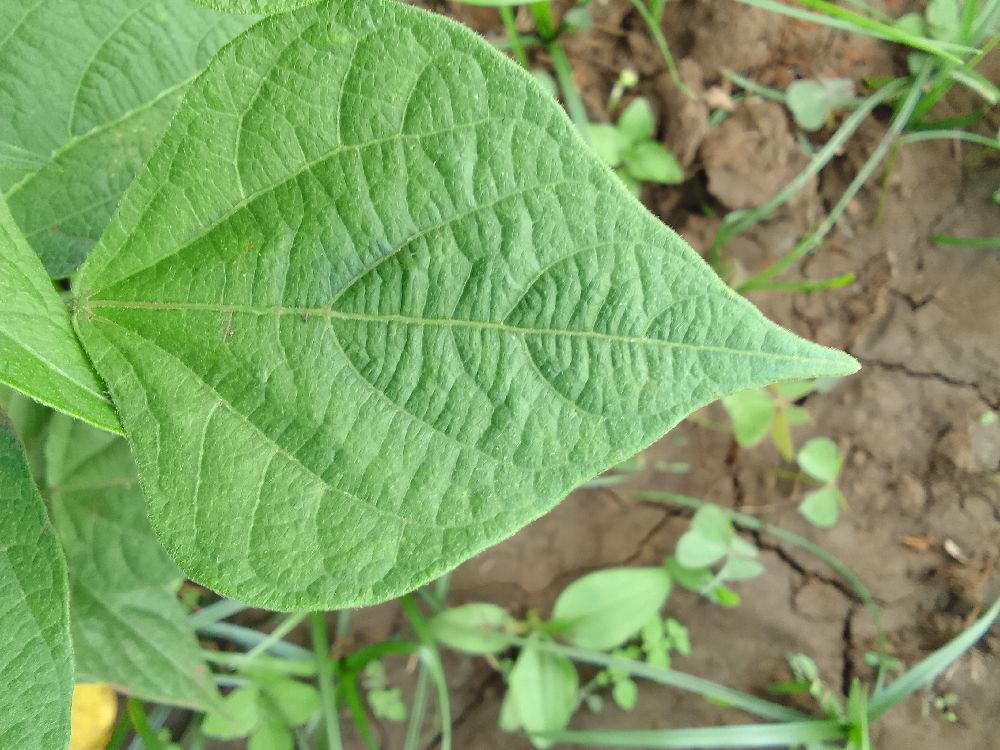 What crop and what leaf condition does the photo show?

common bean, healthy
